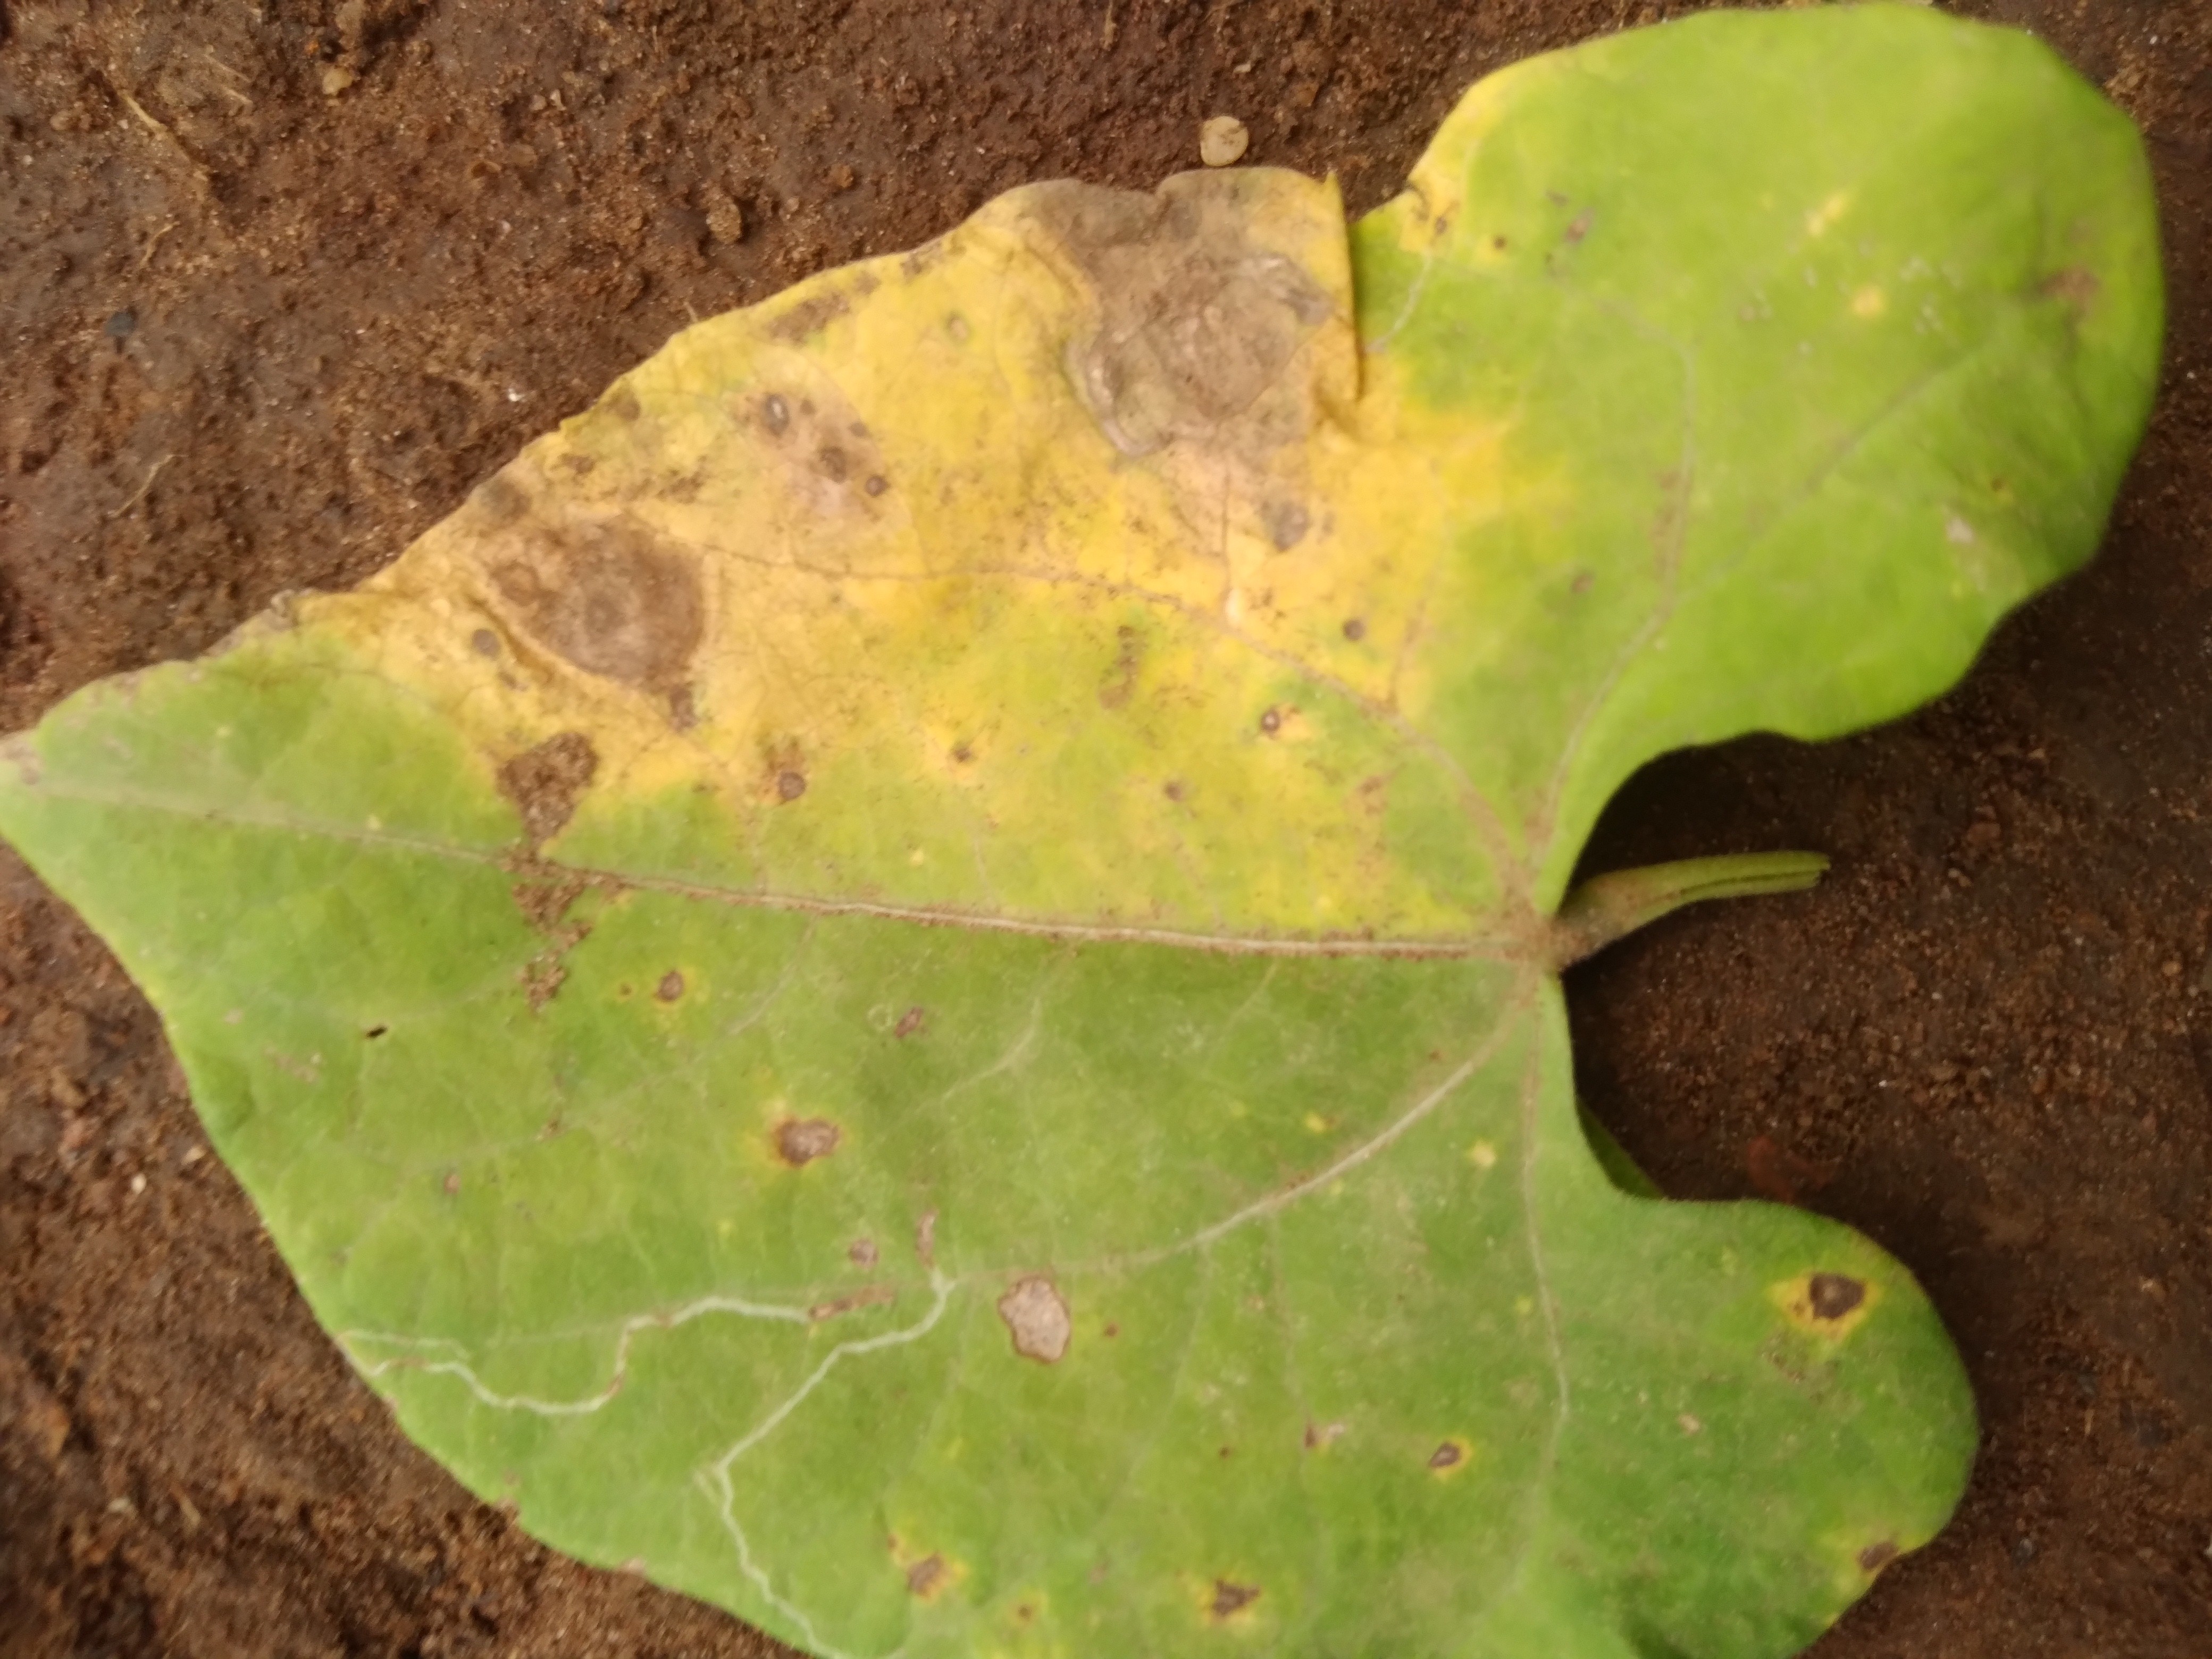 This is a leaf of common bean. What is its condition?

rust
